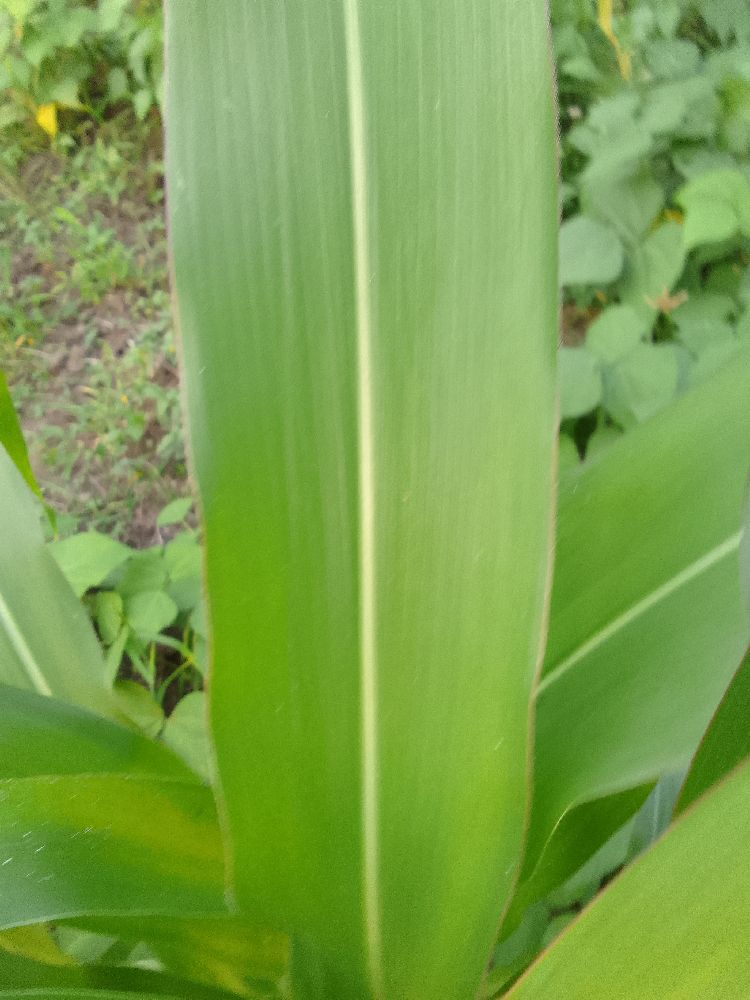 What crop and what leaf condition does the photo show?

maize, healthy
